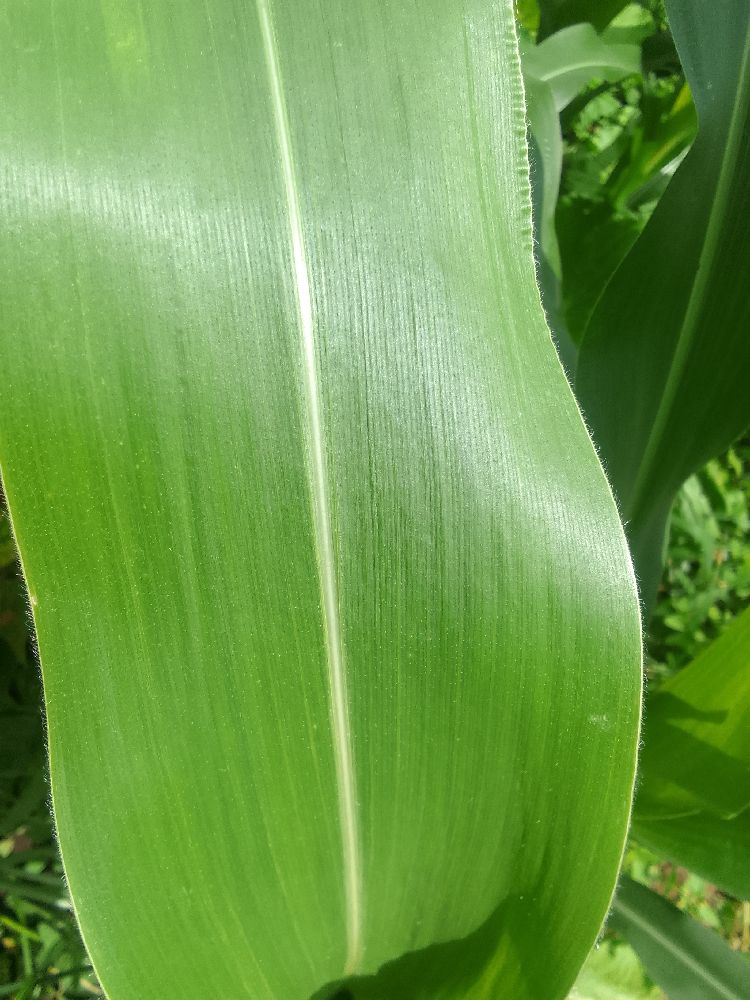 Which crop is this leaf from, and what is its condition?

maize, healthy
